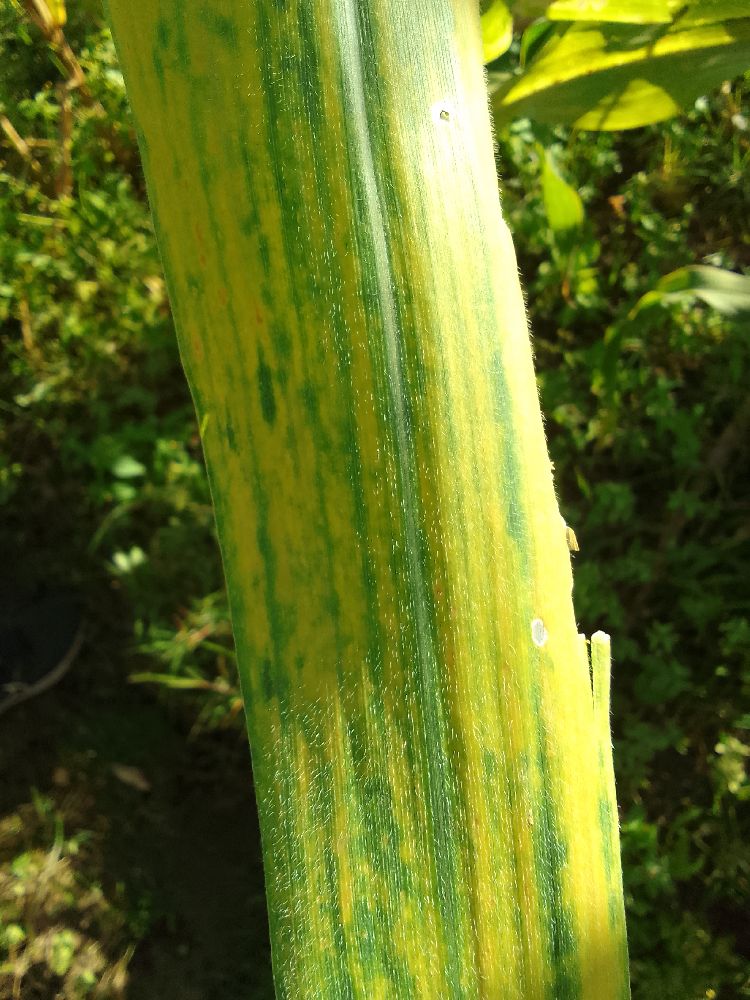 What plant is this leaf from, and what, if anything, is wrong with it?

maize, maize lethal necrosis
